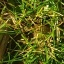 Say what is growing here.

grass
